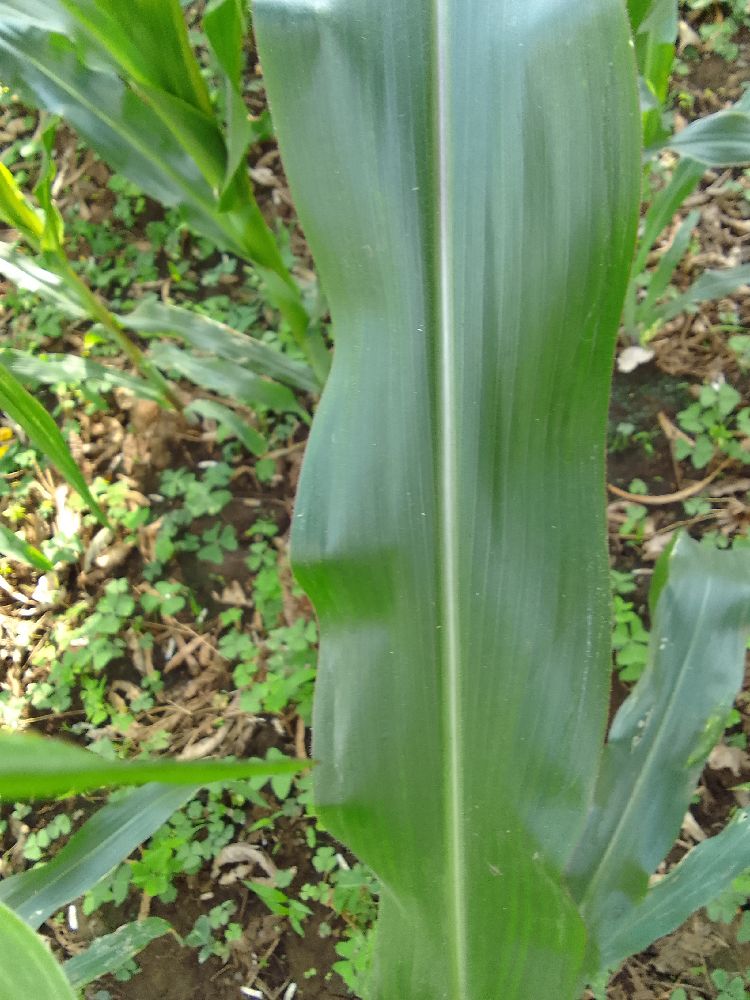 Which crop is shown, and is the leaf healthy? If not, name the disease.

maize, healthy
